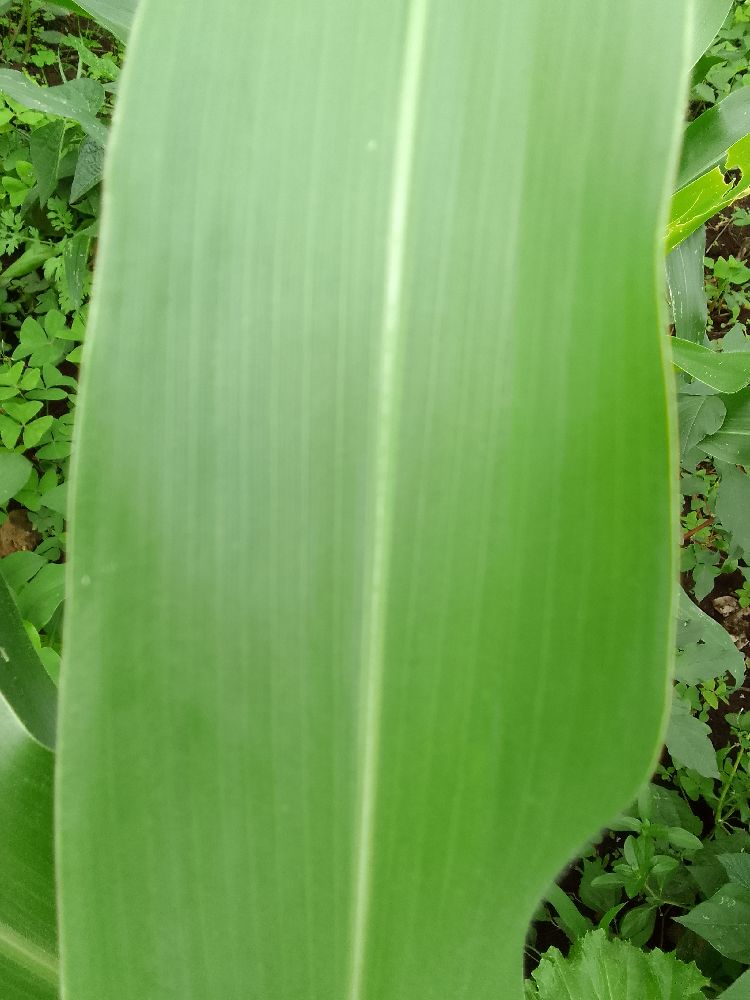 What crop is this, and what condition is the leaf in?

maize, healthy
